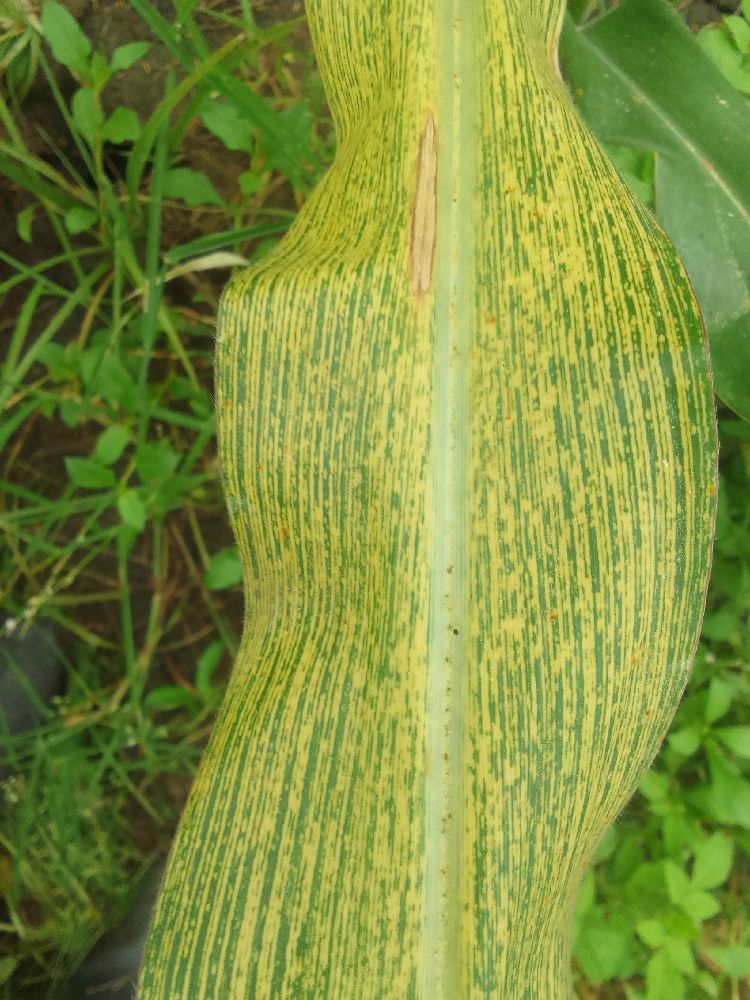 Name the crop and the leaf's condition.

maize, maize streak virus
